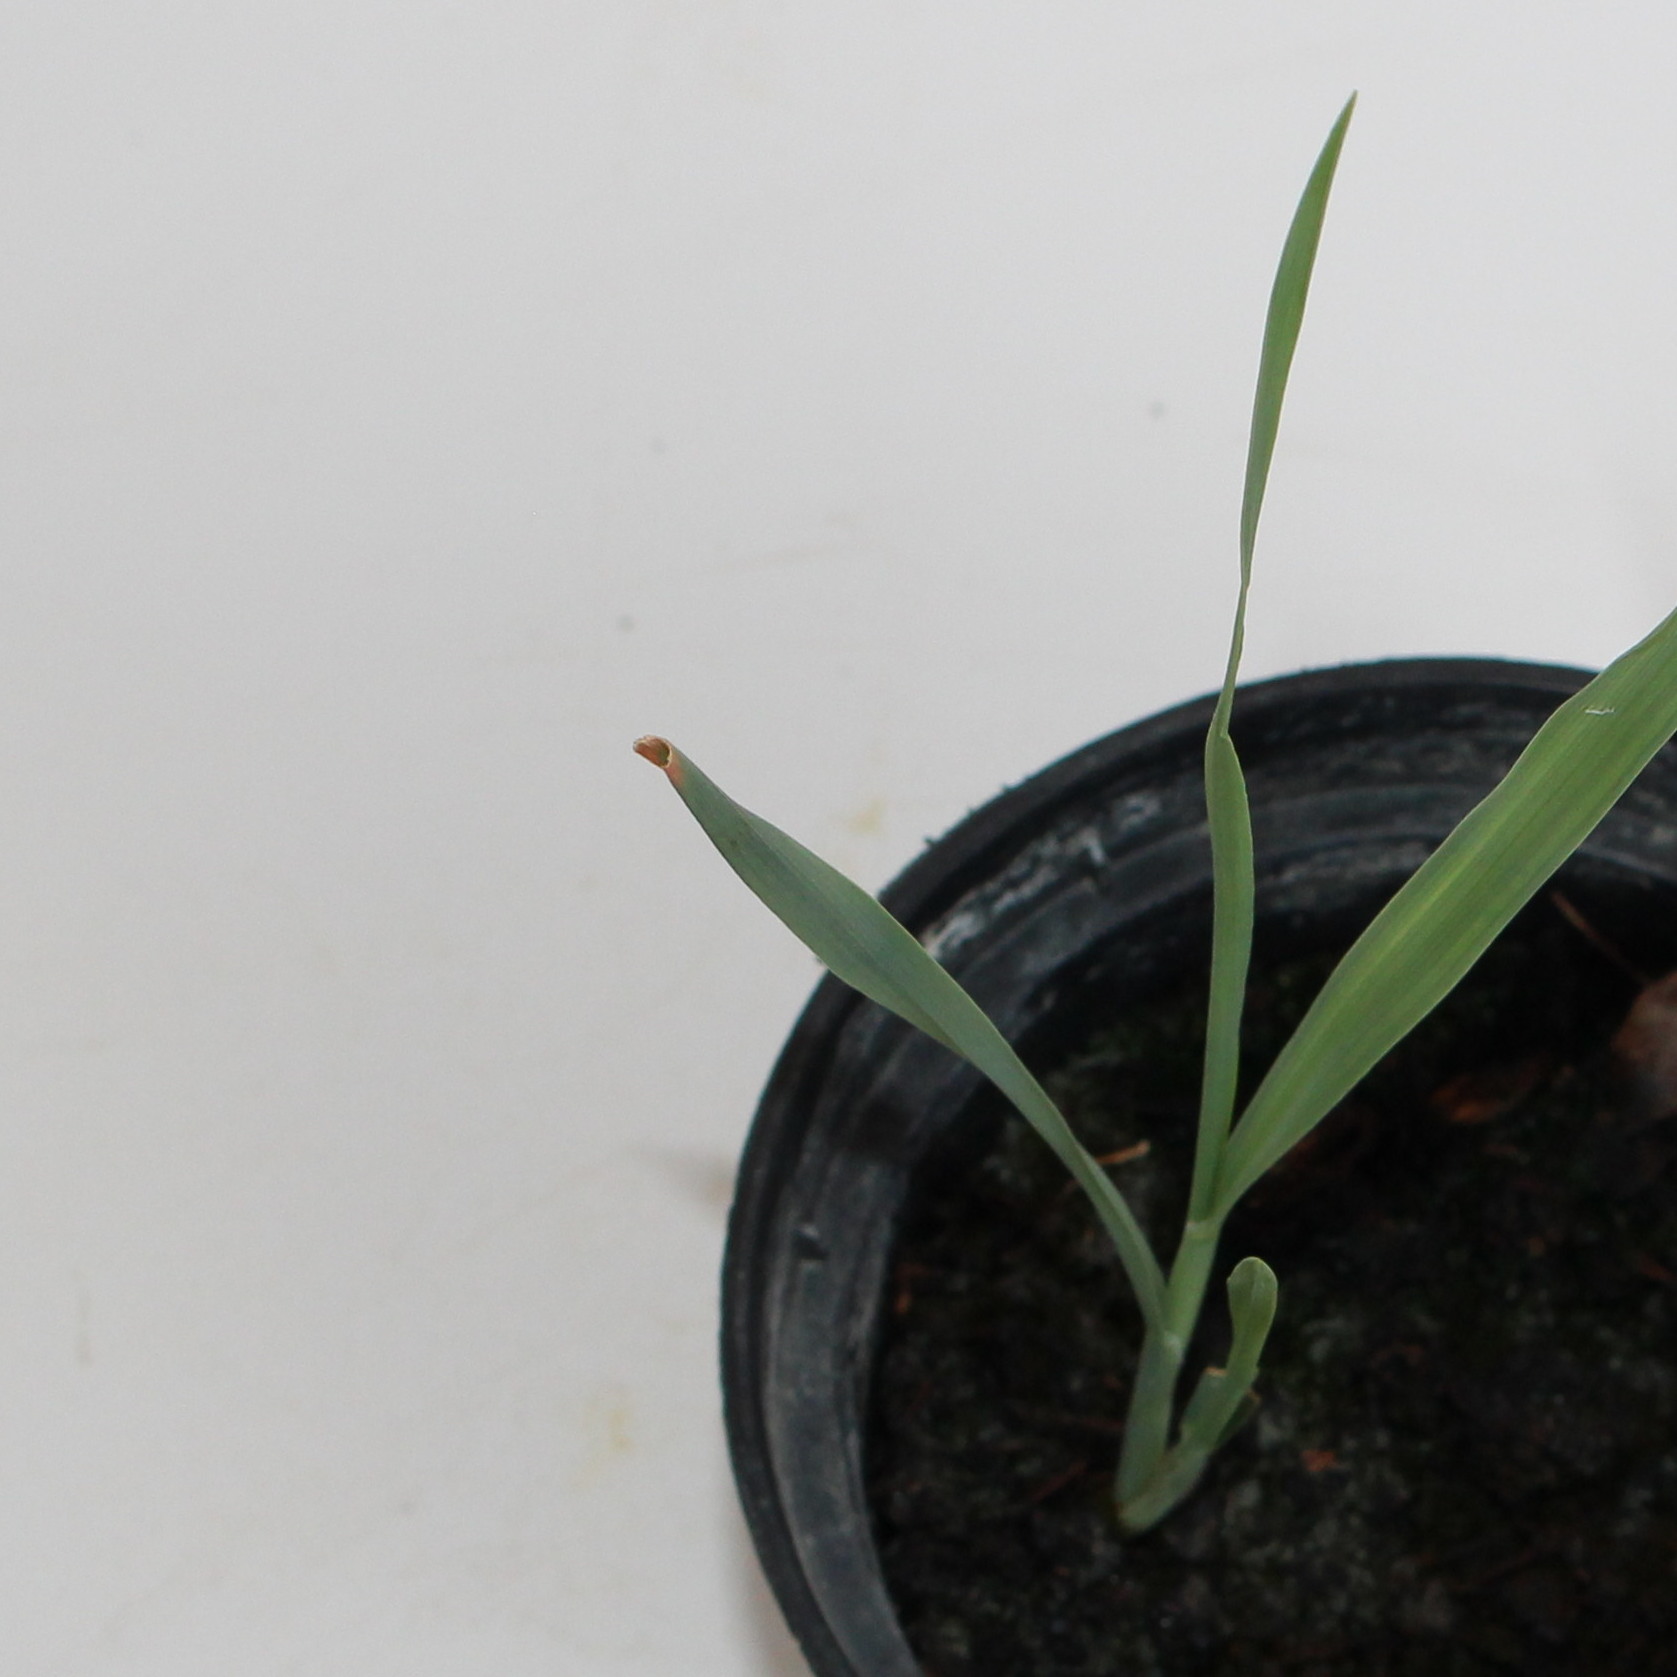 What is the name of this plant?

Avena sterilis
